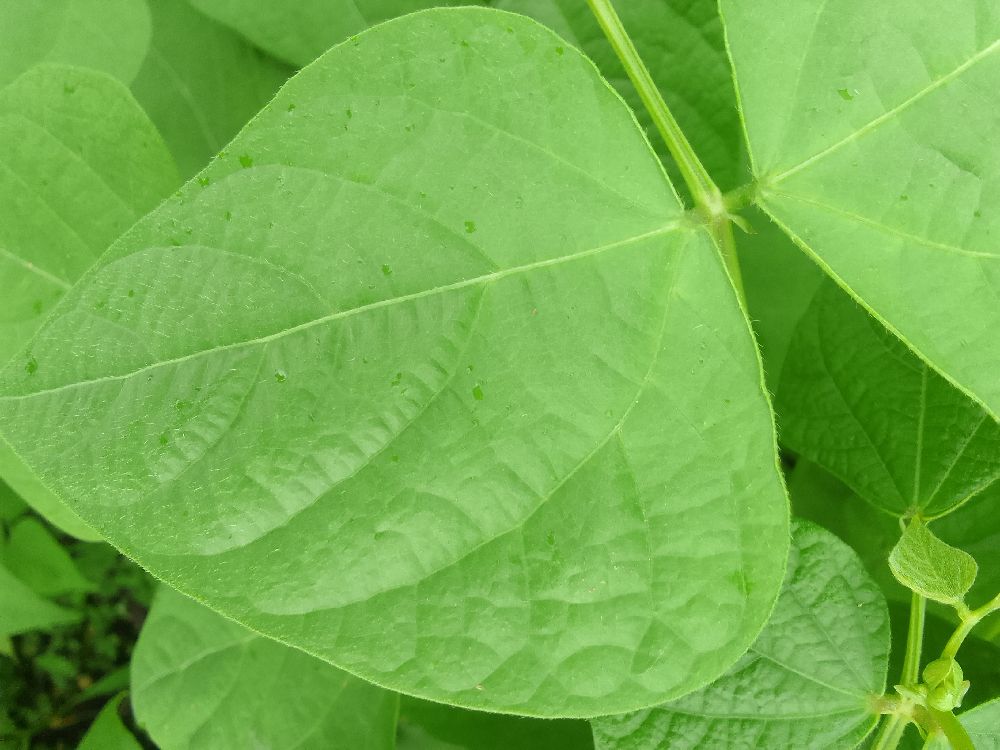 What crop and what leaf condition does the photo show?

common bean, healthy
